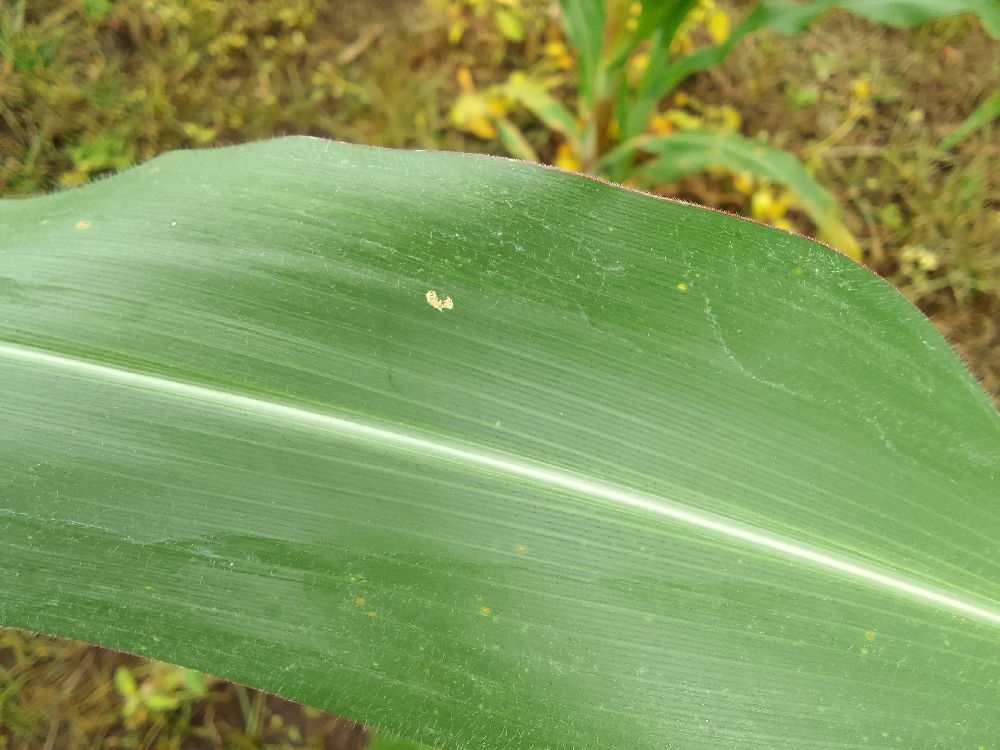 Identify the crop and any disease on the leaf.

maize, healthy
